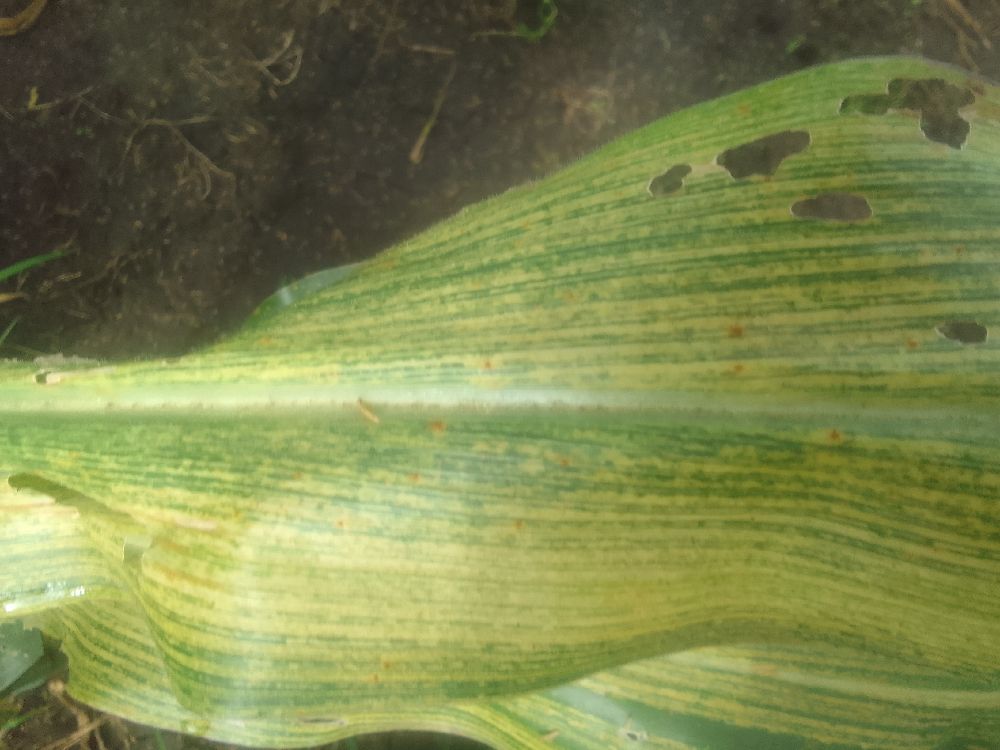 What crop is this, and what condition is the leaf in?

maize, maize streak virus
